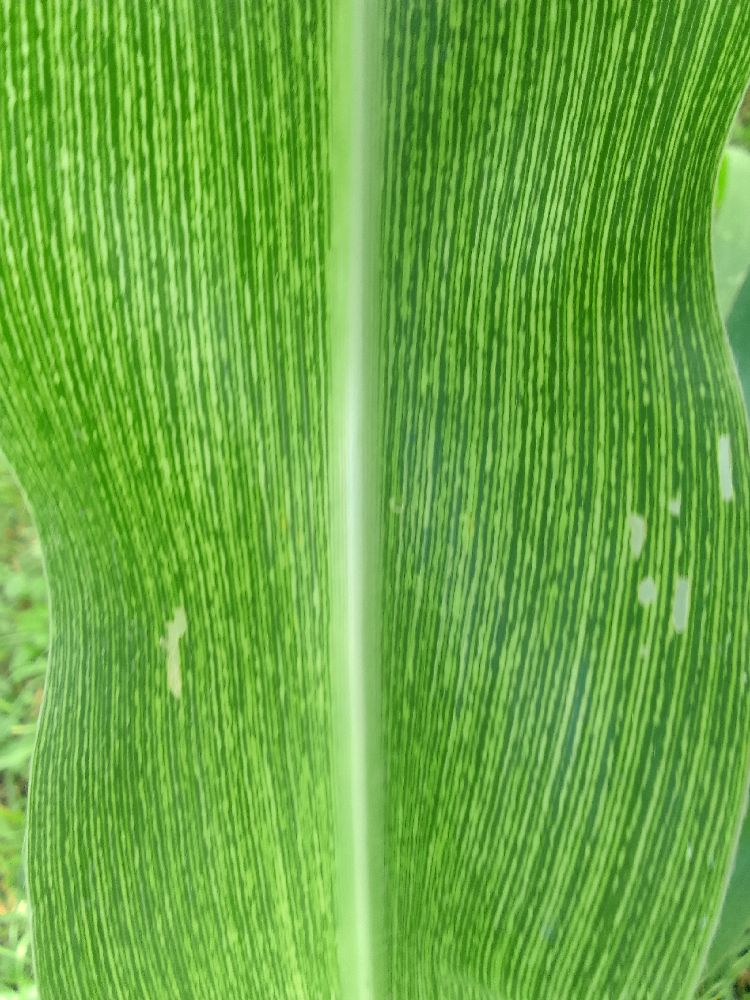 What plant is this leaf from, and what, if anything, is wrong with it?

maize, maize streak virus
